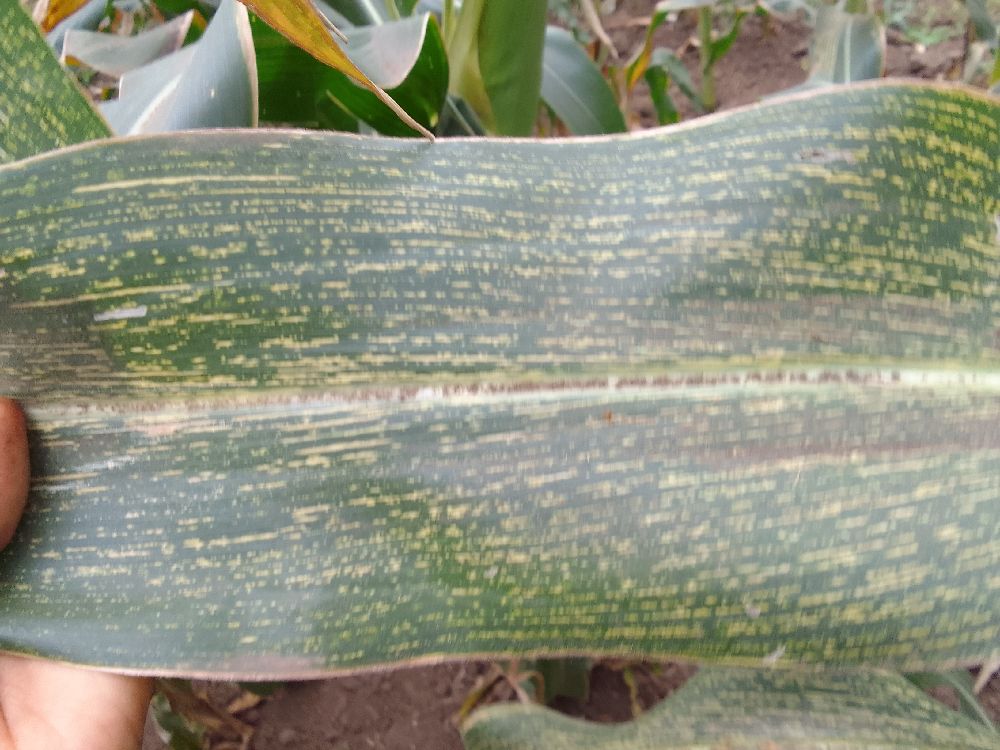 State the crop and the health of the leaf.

maize, maize streak virus
